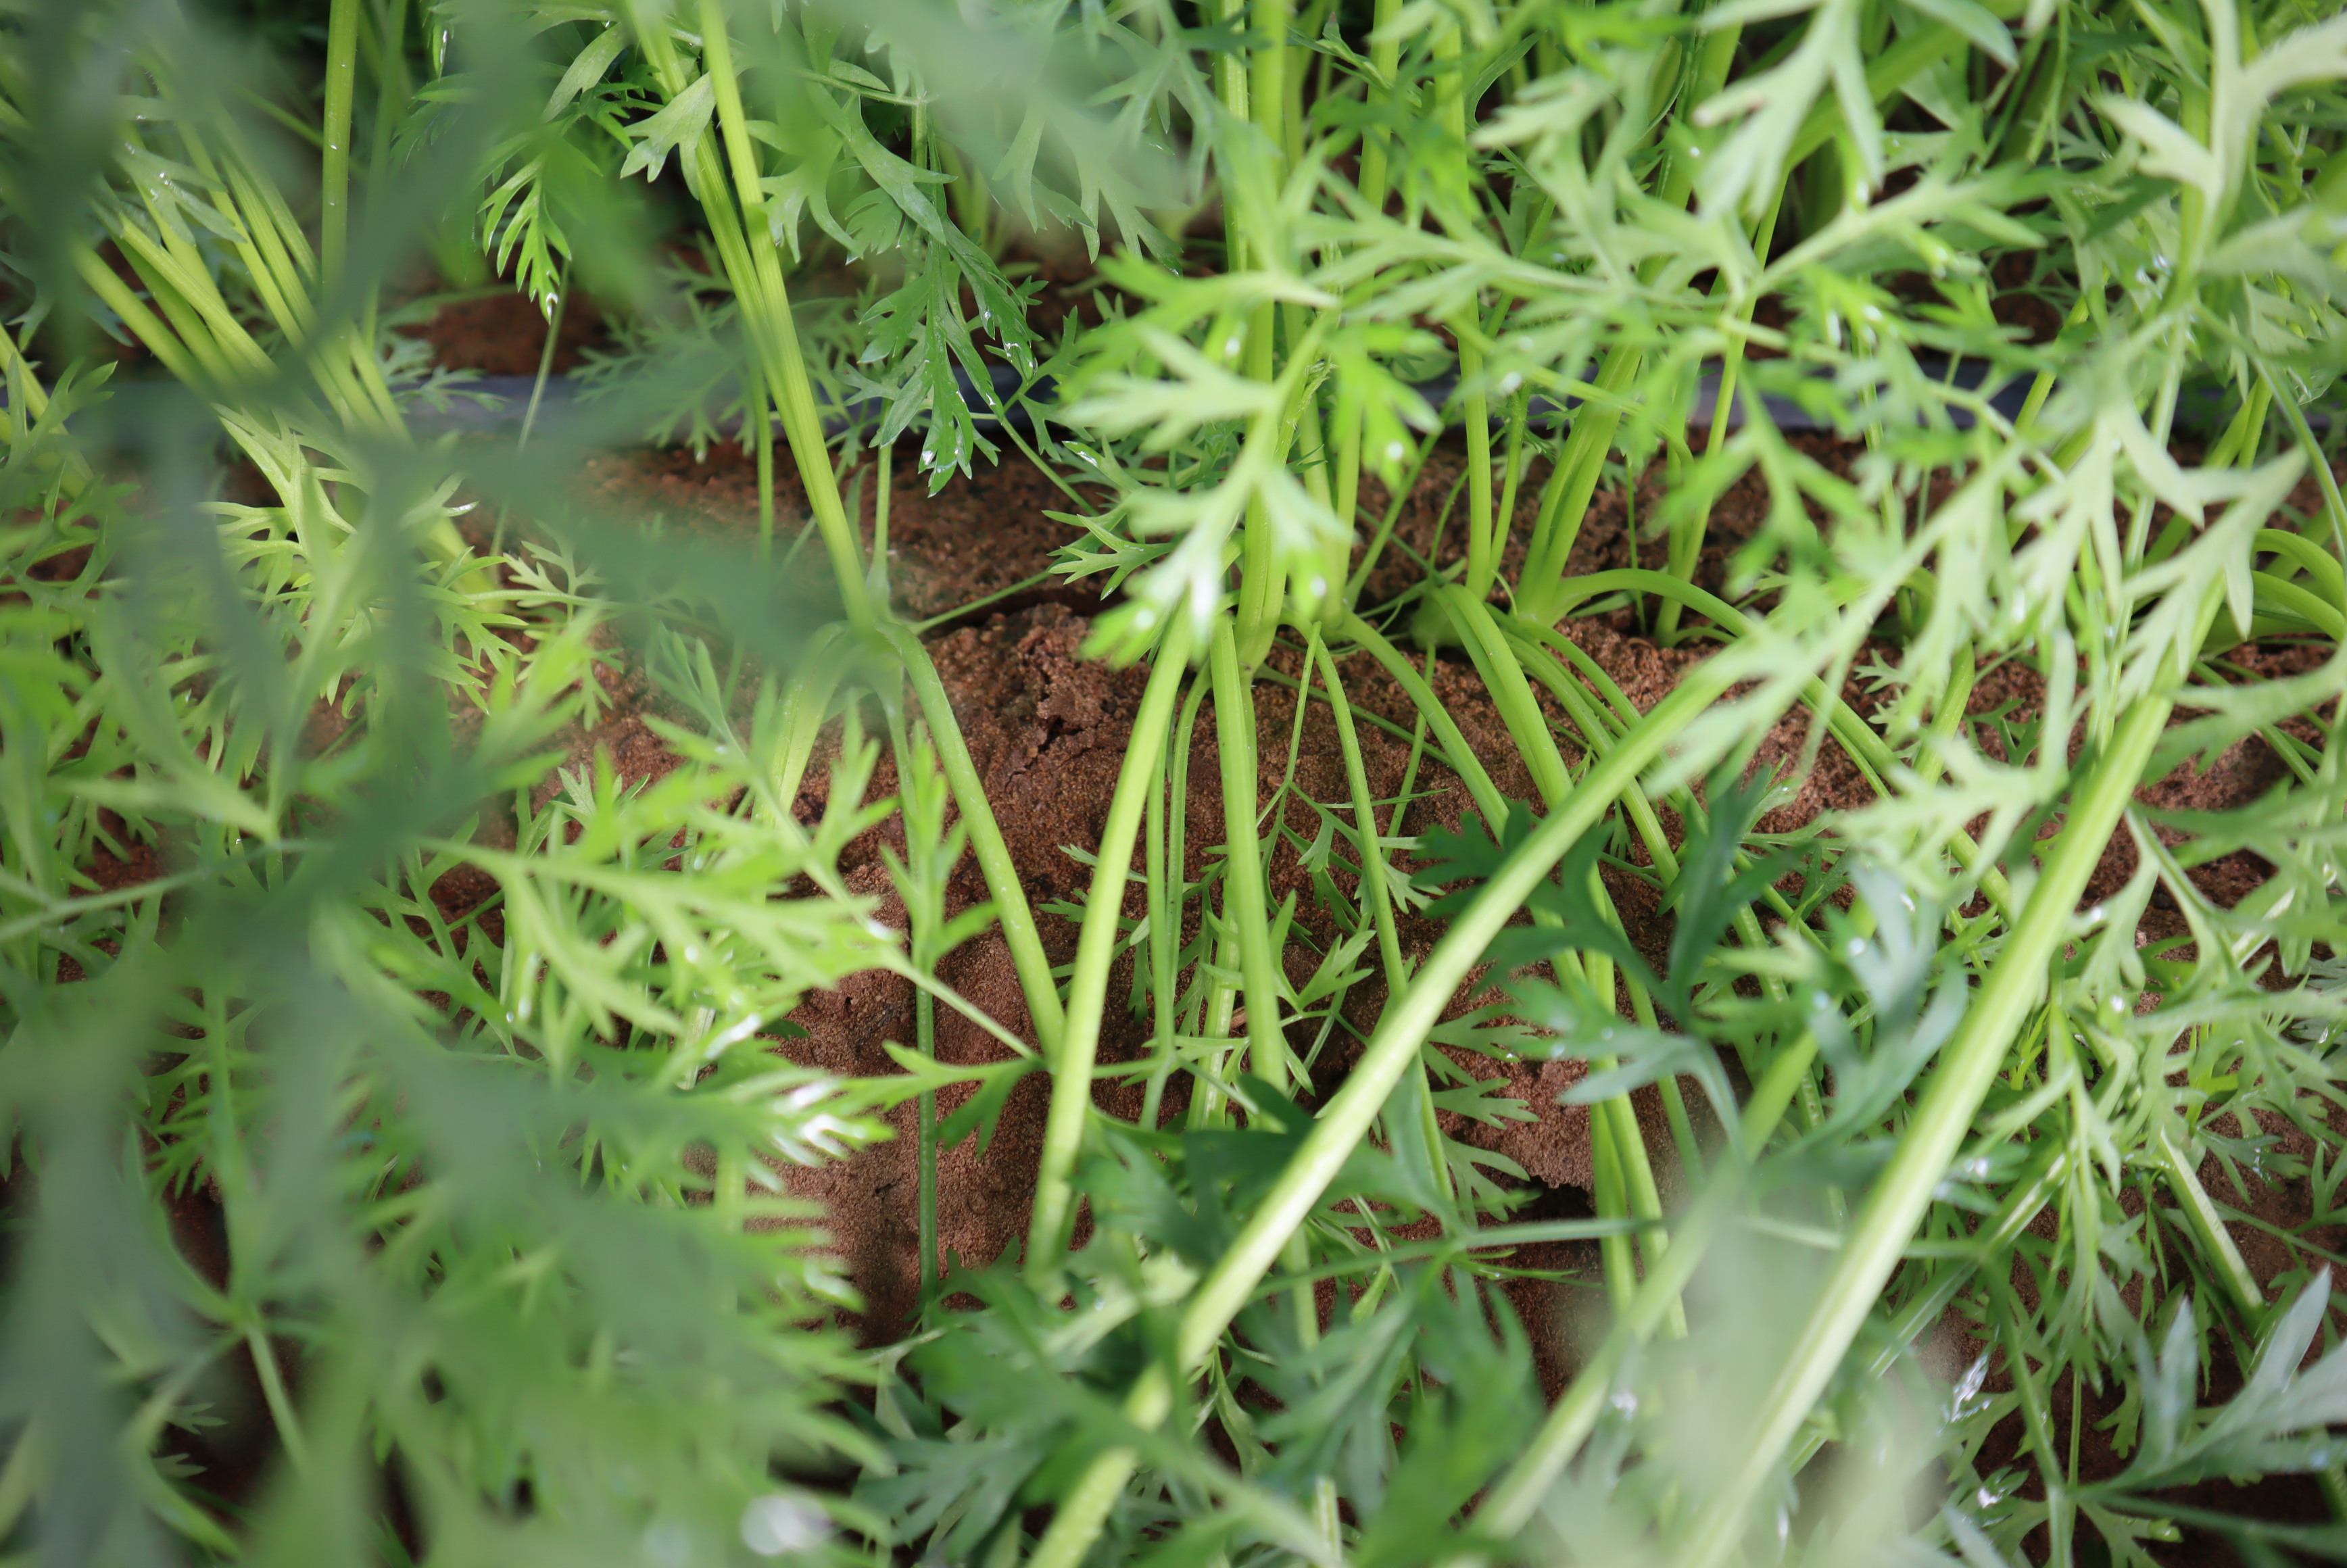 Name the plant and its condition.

carrot, healthy
